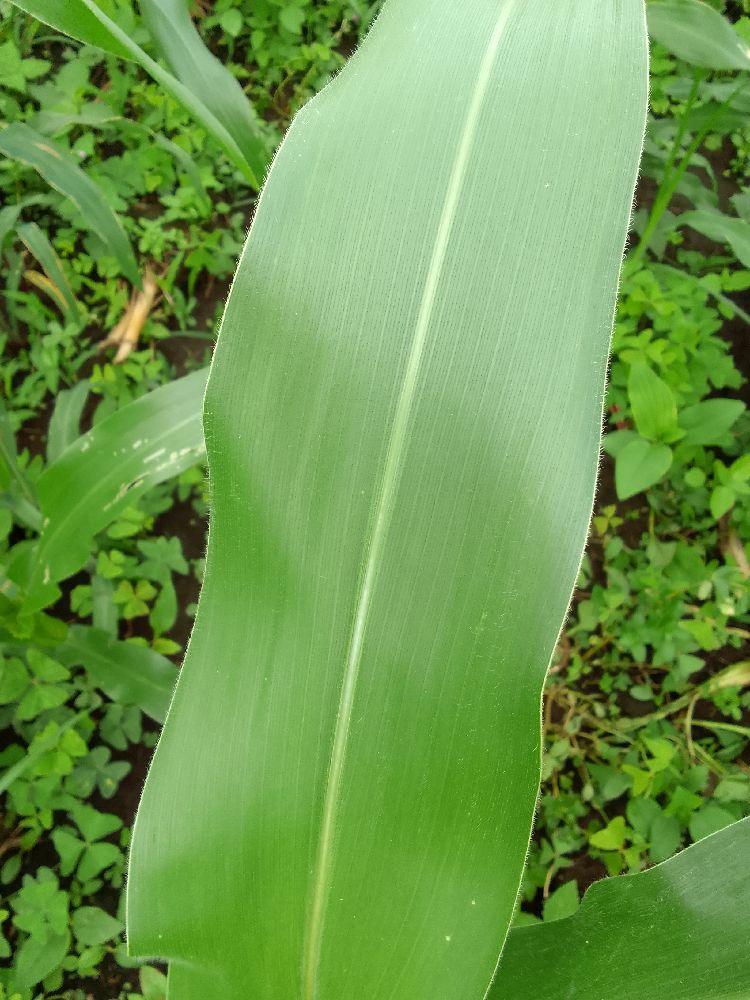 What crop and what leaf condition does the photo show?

maize, healthy
